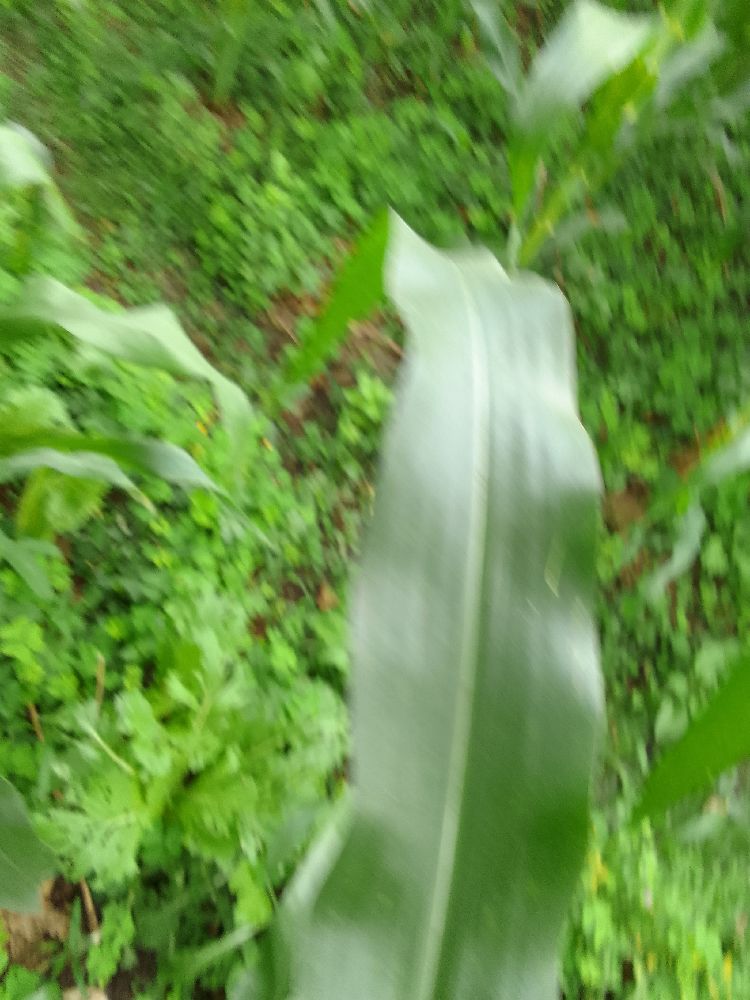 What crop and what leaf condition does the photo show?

maize, healthy
